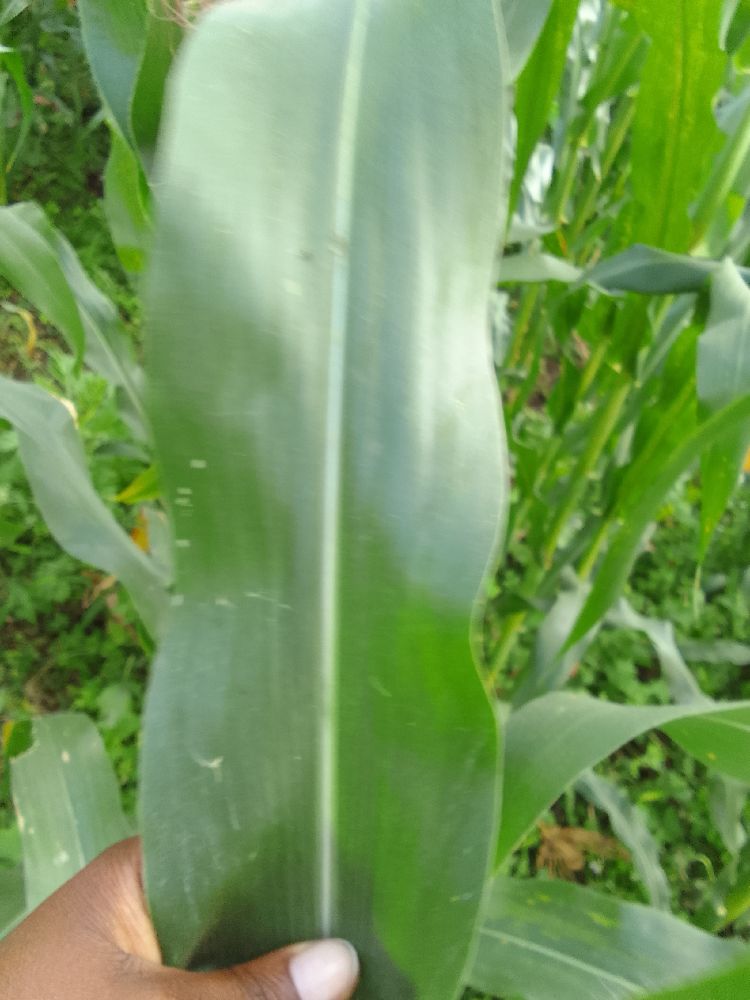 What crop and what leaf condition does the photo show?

maize, healthy
